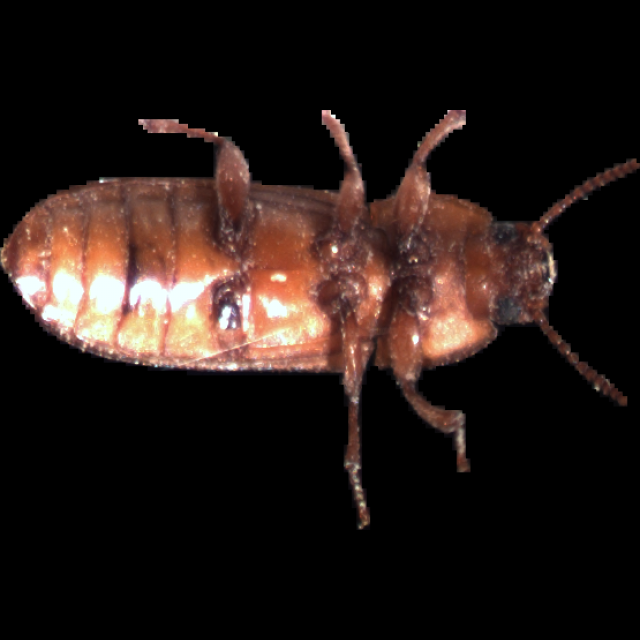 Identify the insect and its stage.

mealworm beetle
